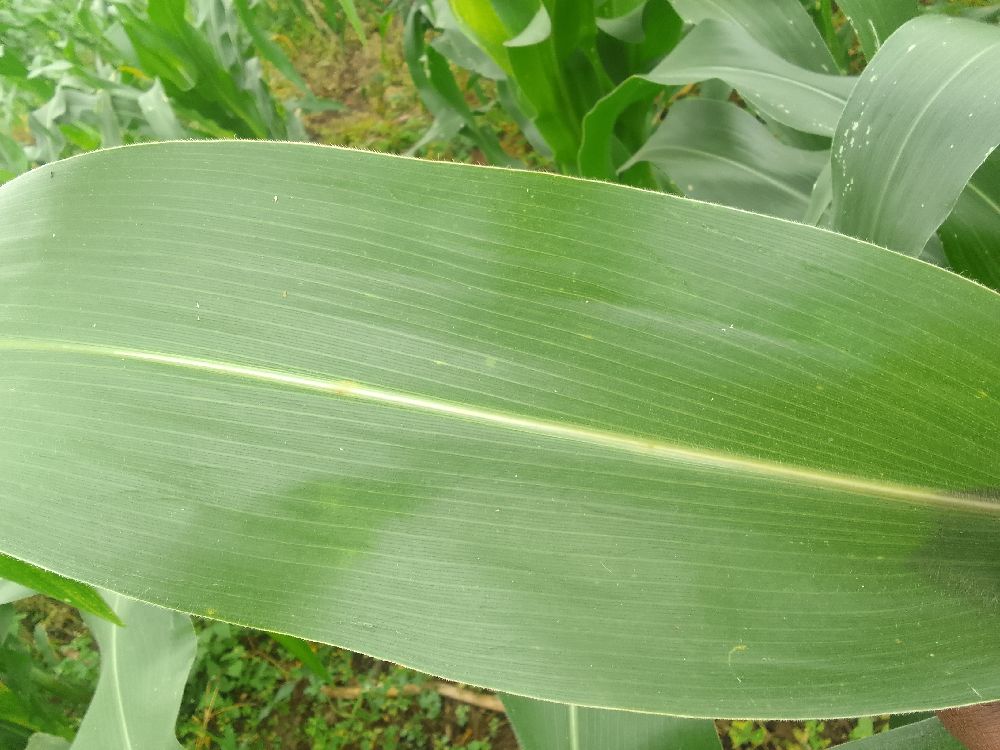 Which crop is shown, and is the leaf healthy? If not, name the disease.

maize, healthy
